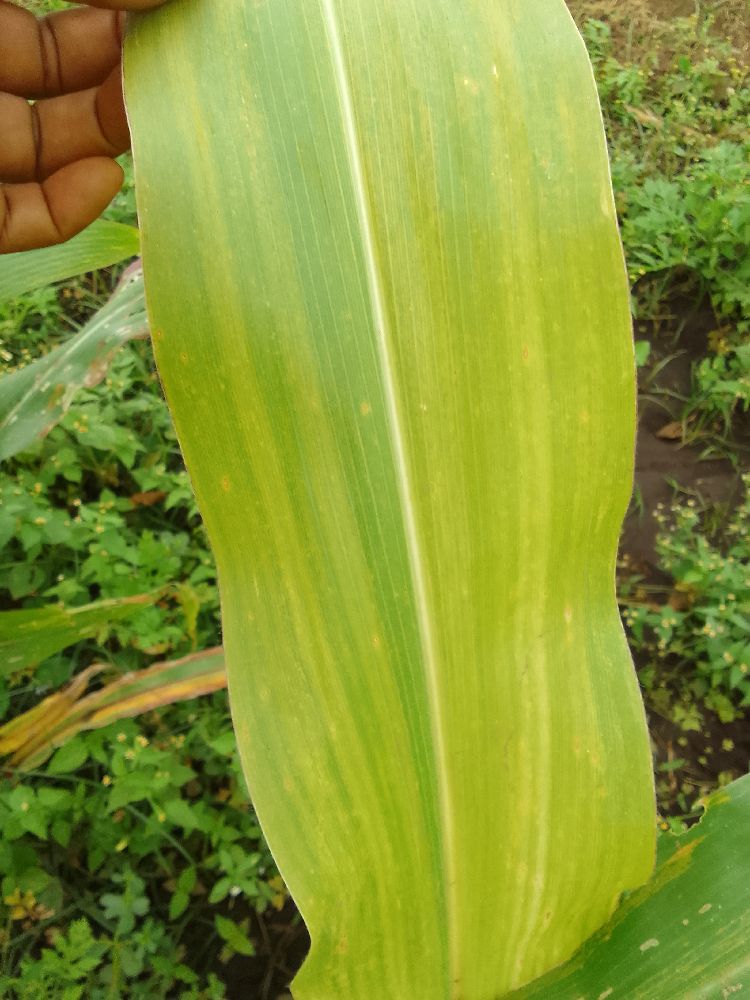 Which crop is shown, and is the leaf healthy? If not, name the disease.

maize, maize lethal necrosis
